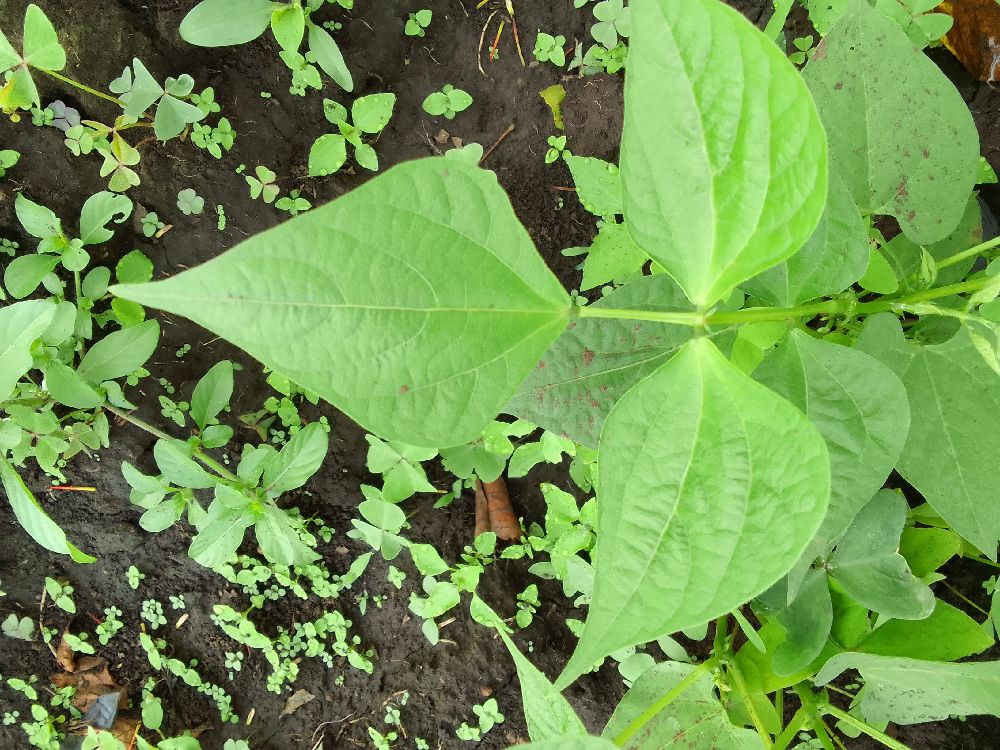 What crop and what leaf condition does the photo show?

common bean, healthy
